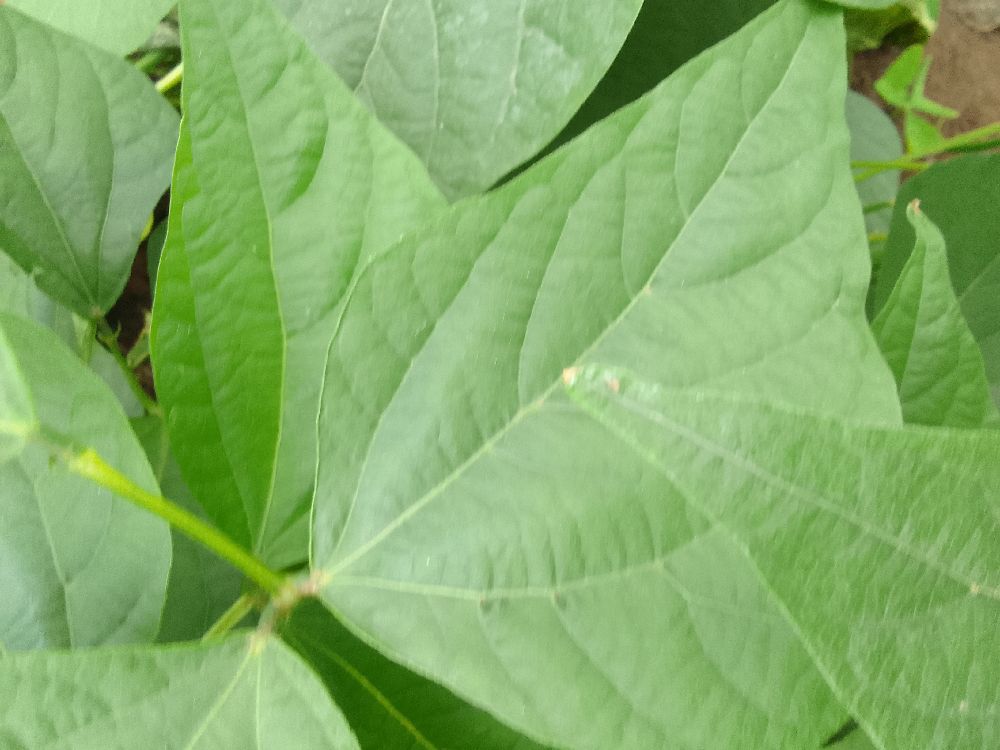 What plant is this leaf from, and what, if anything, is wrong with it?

common bean, healthy
